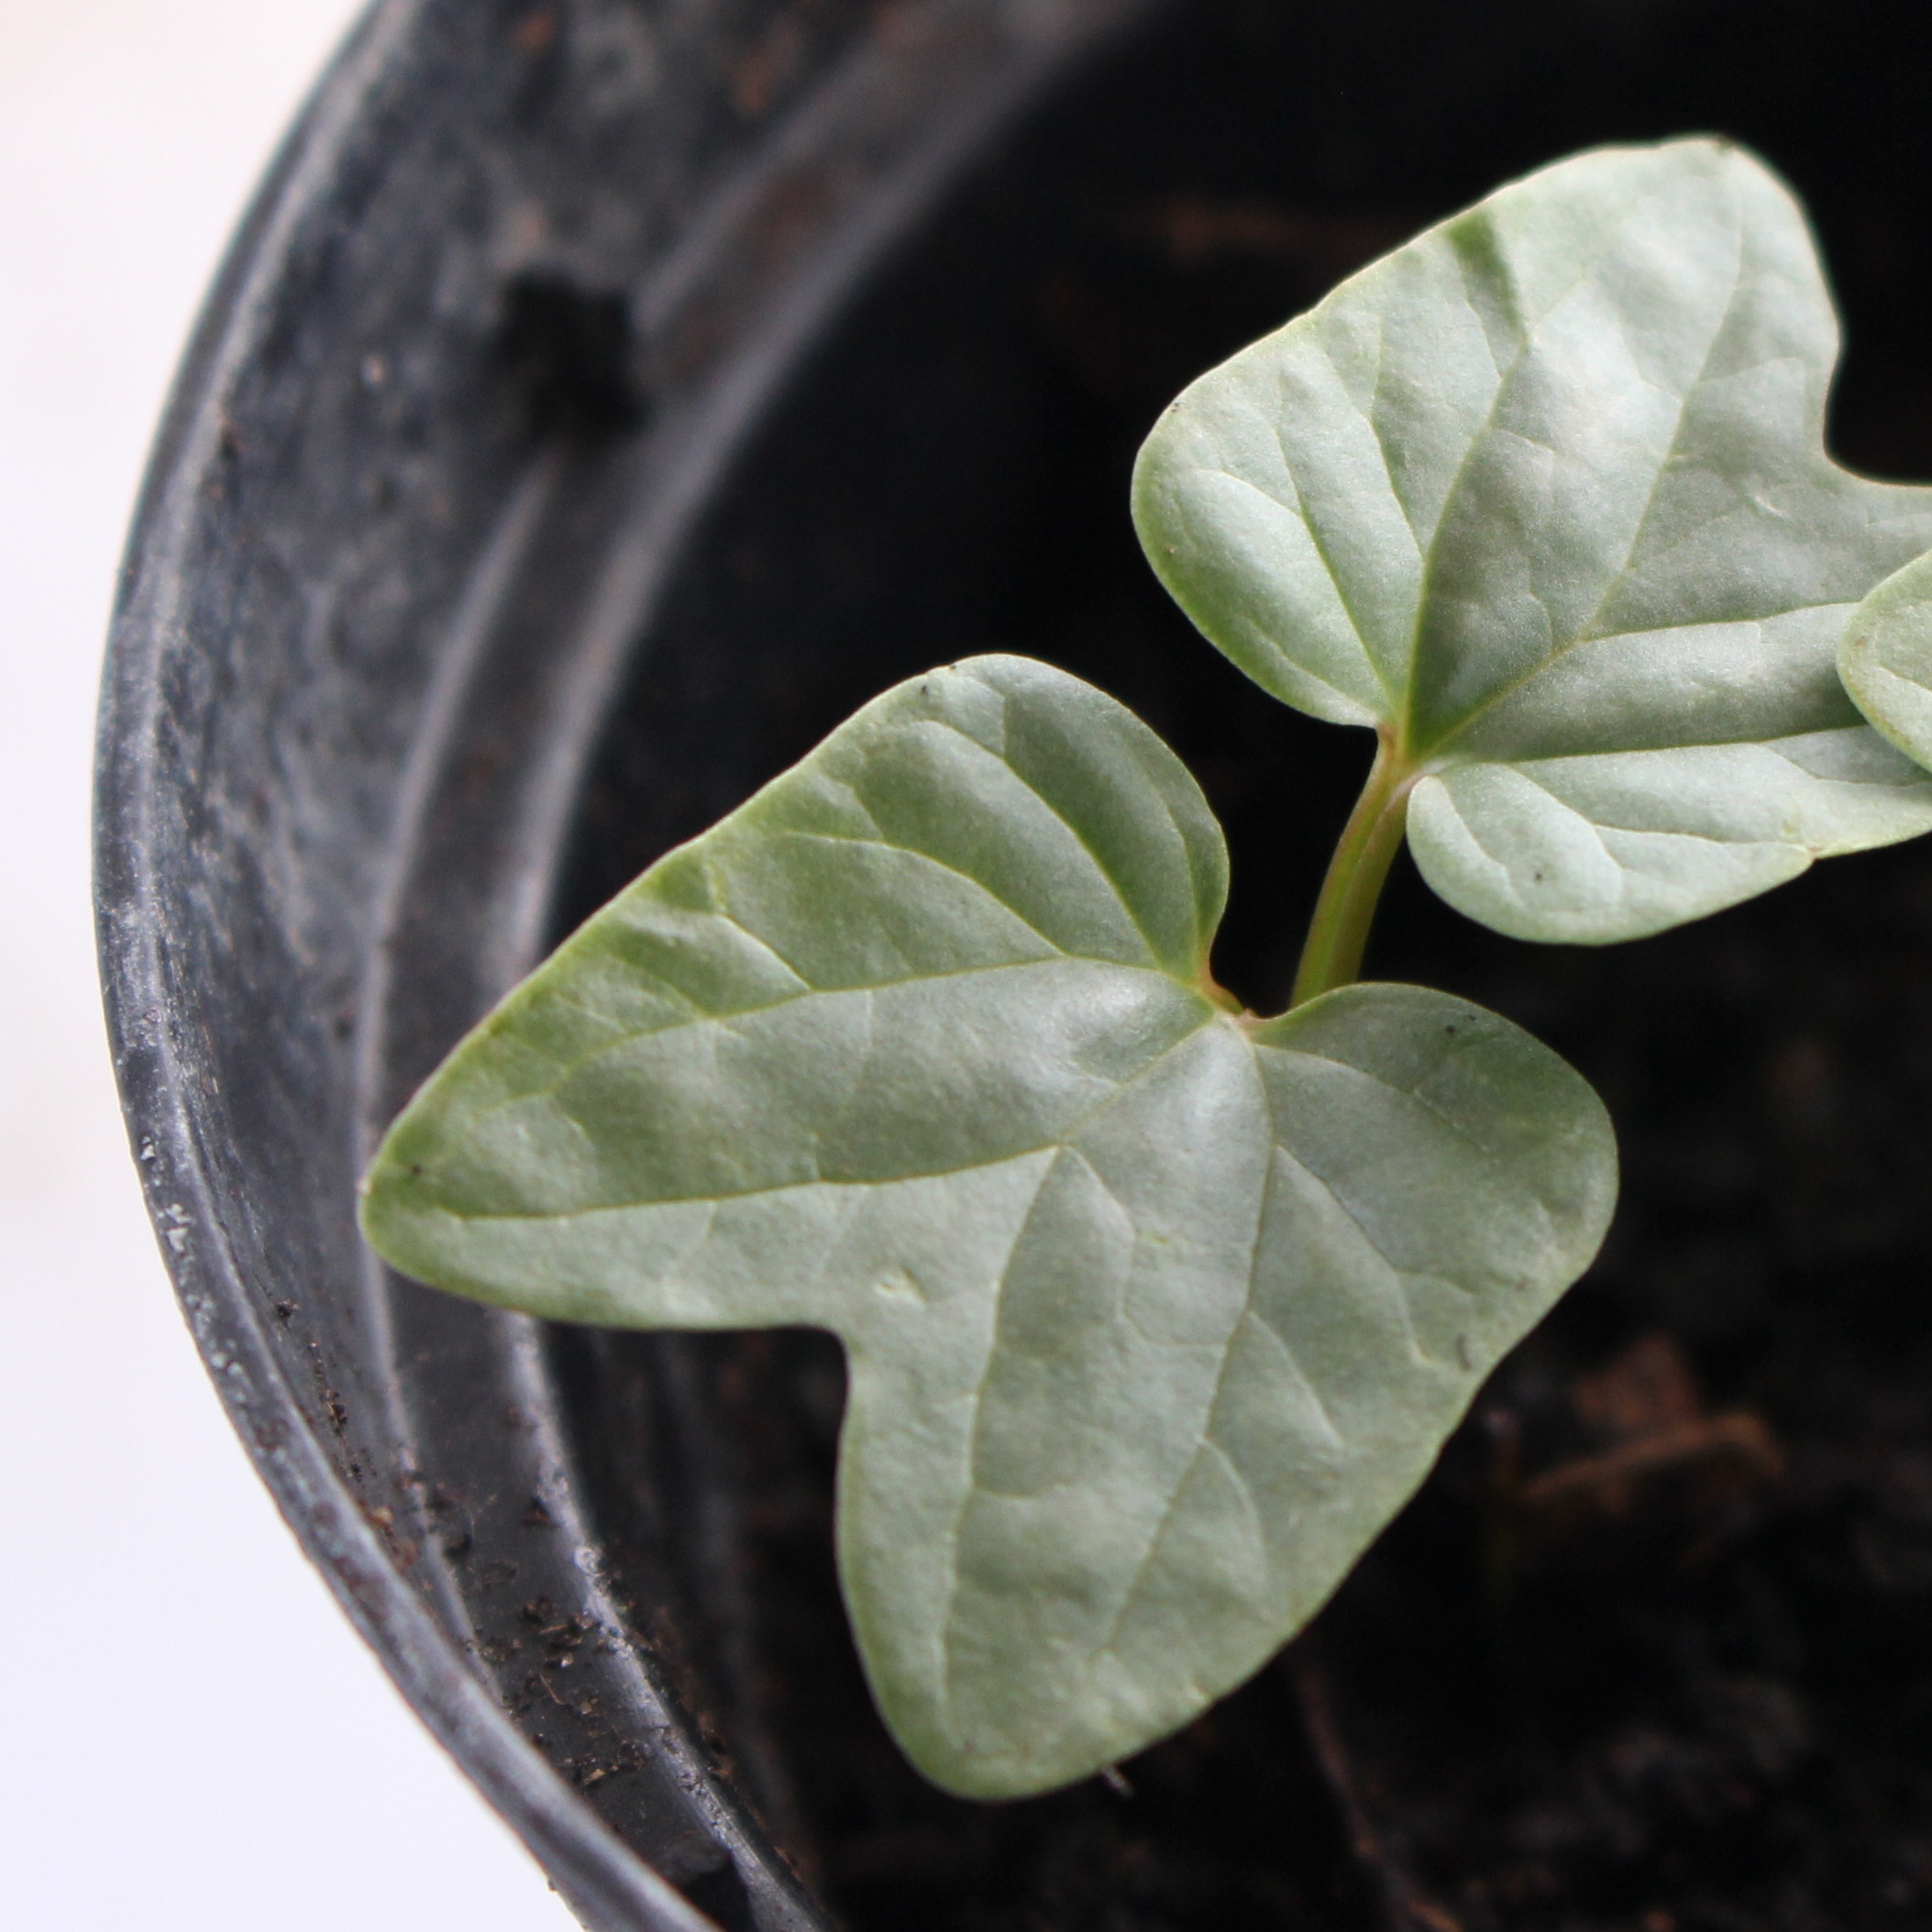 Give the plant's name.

Convolvulus arvensis
